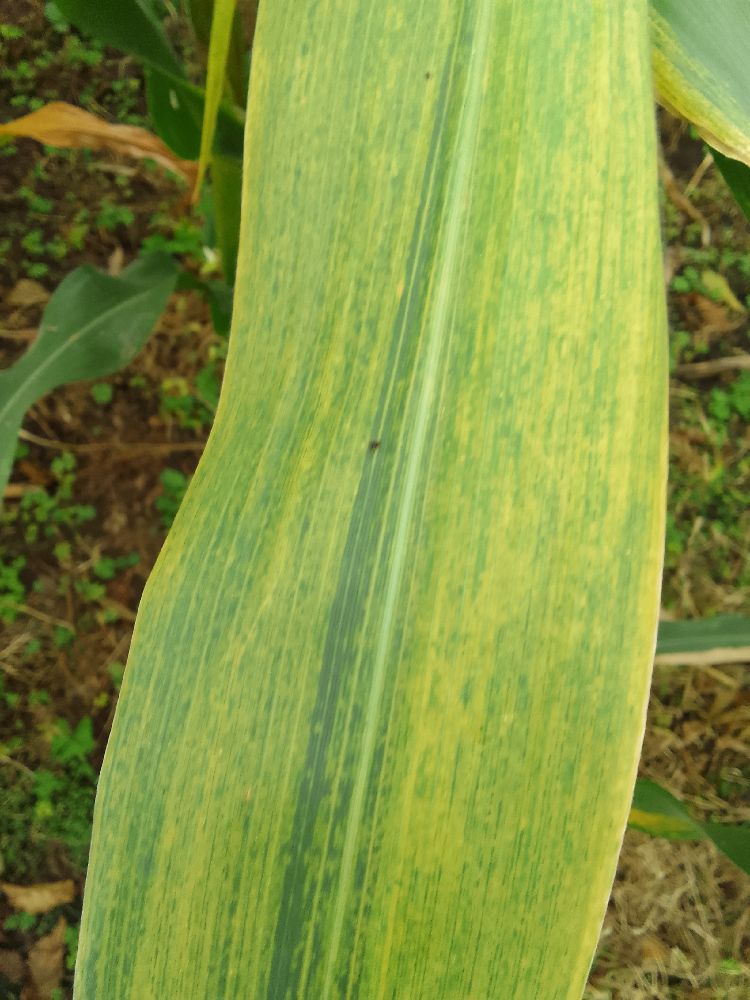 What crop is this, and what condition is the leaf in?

maize, maize lethal necrosis
